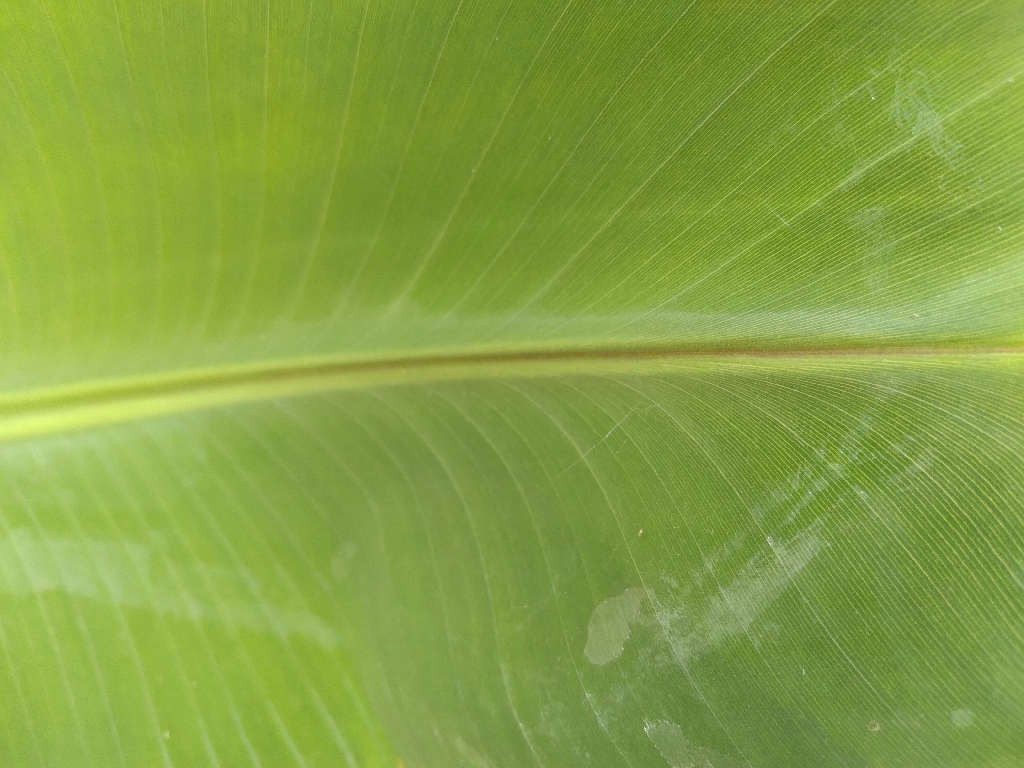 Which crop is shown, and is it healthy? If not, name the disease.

banana, healthy
